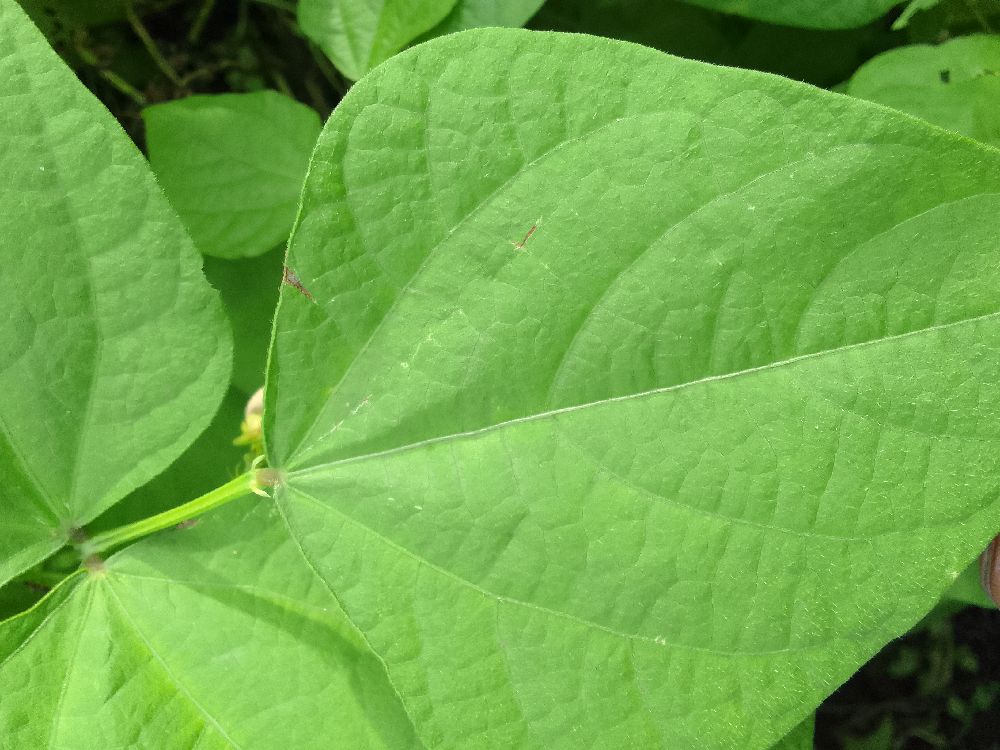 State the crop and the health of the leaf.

common bean, healthy
